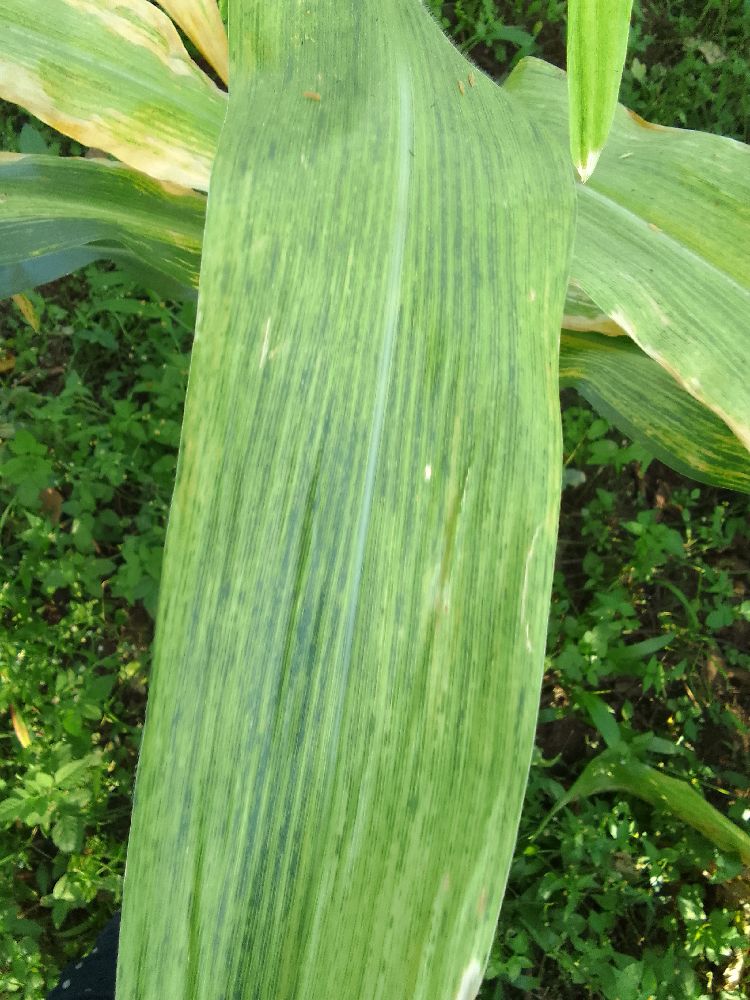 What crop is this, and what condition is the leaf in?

maize, maize lethal necrosis
